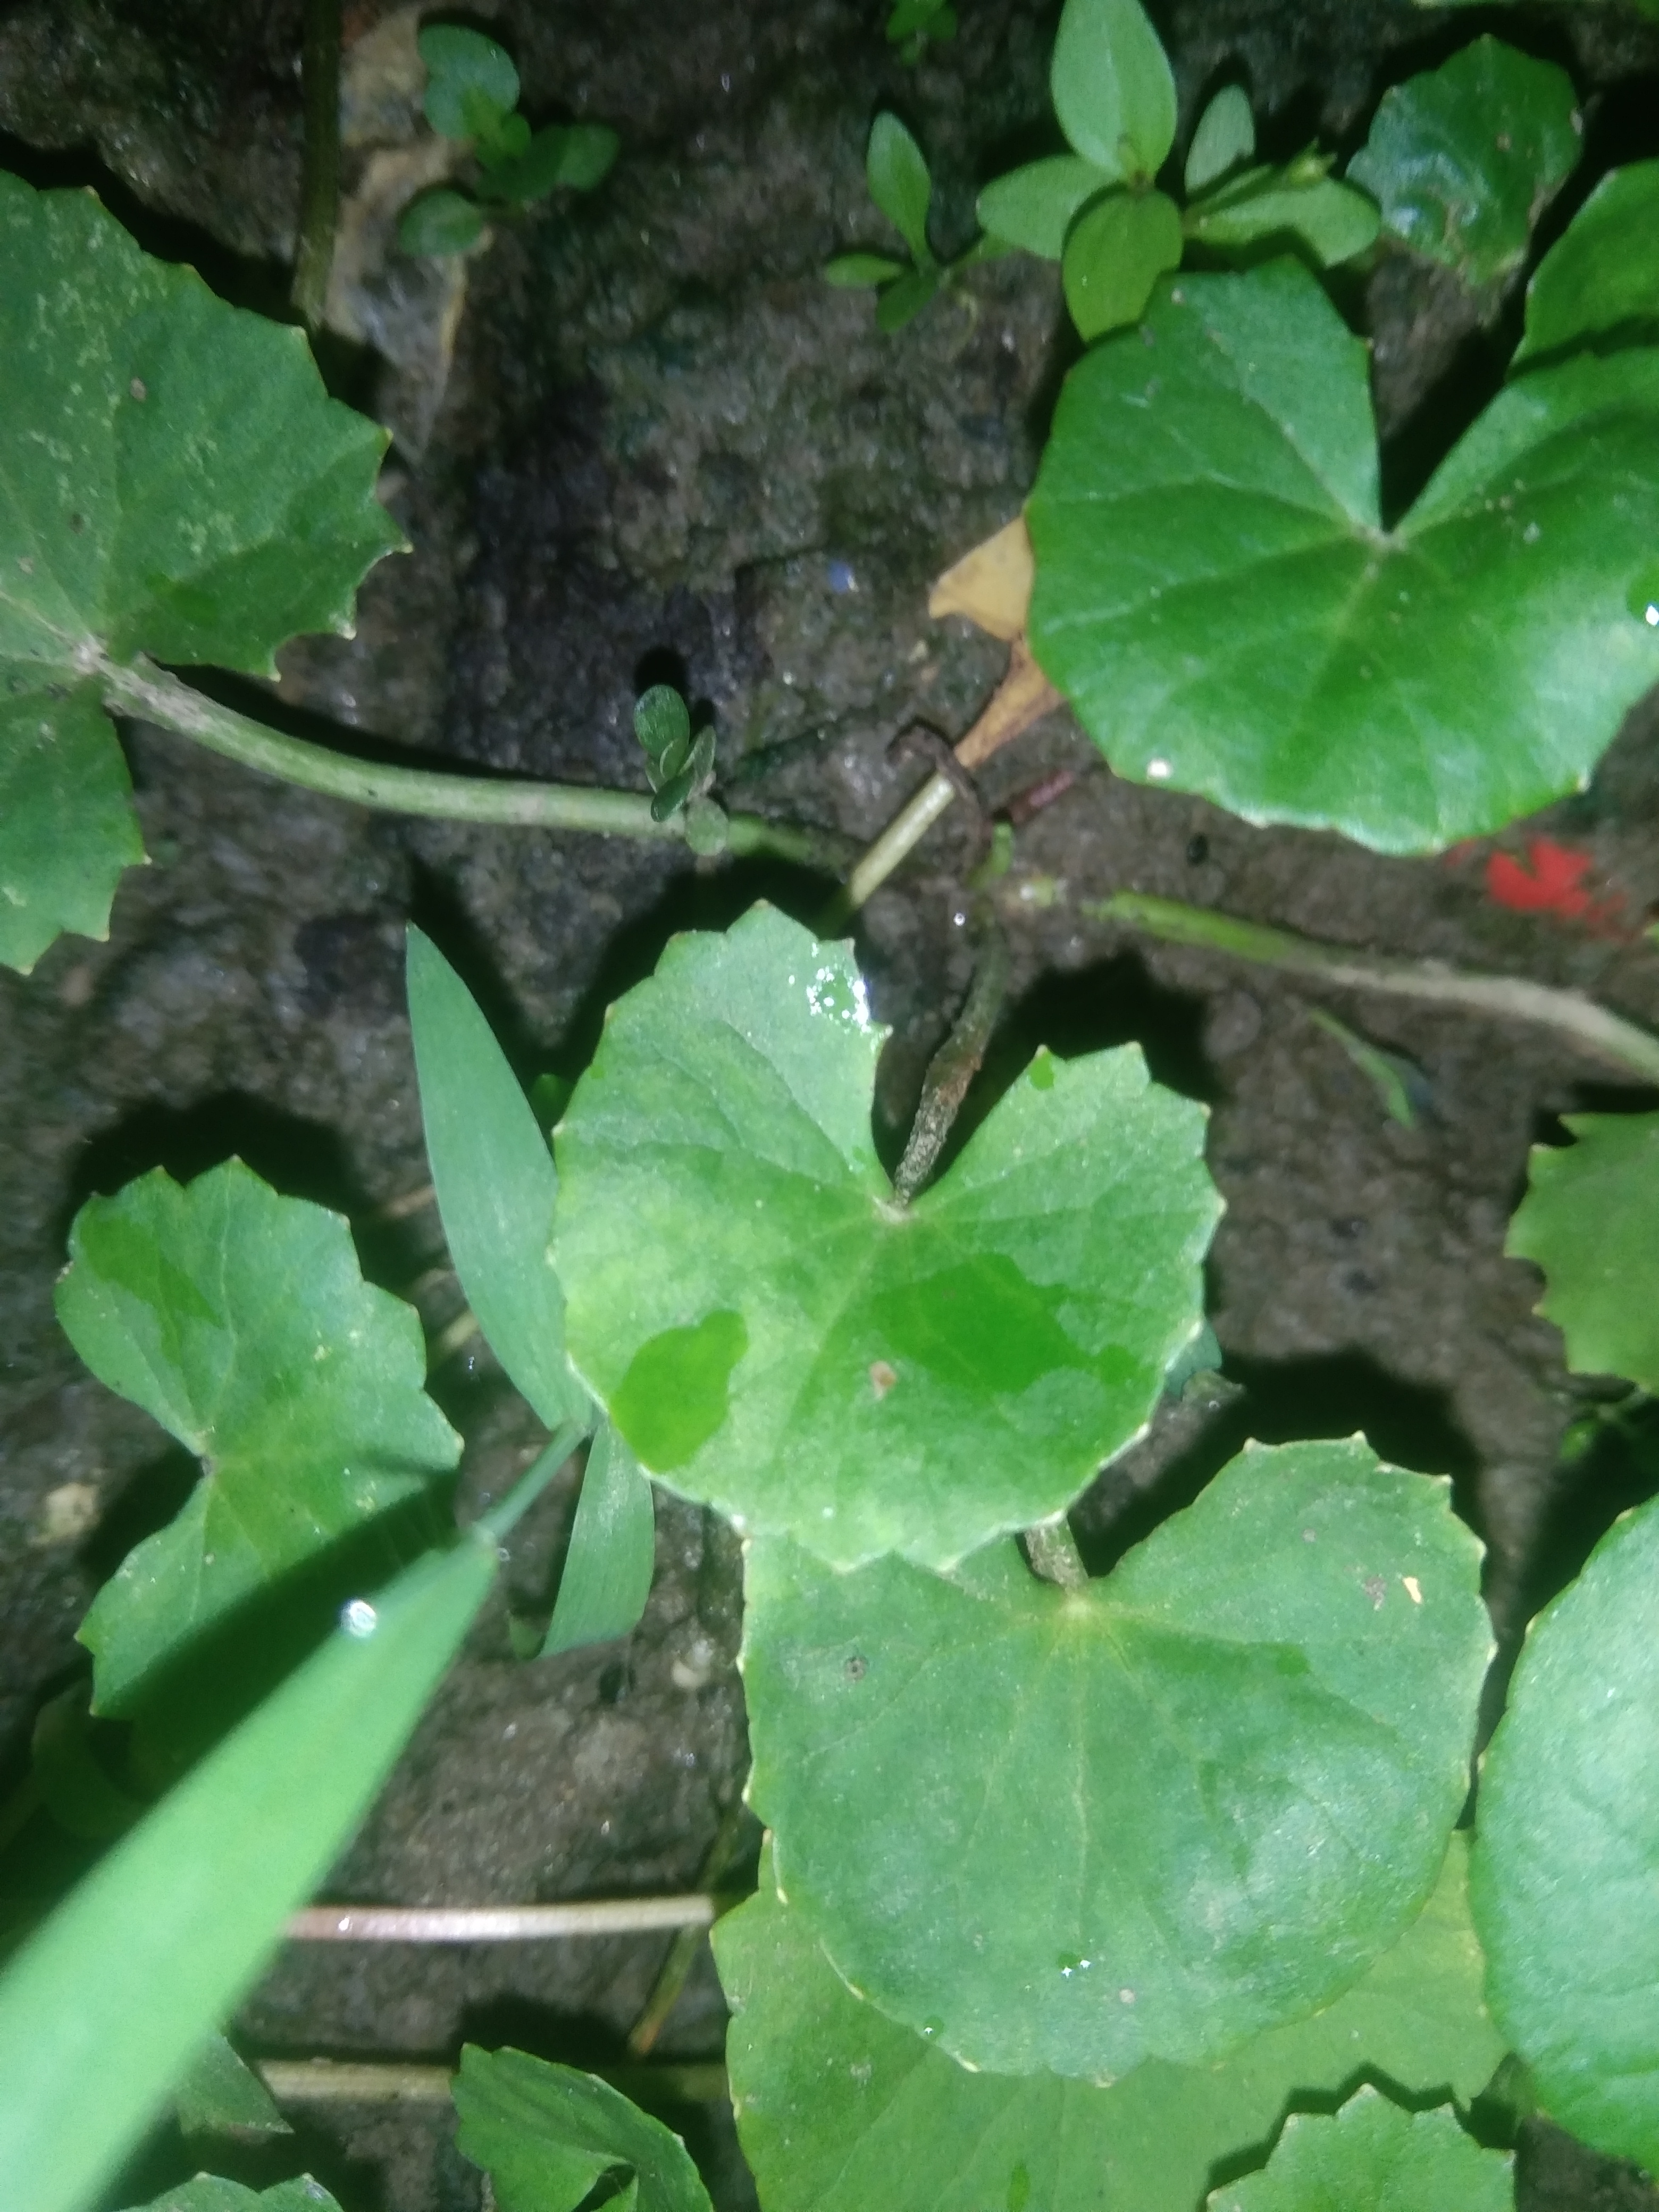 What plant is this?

thankuni
